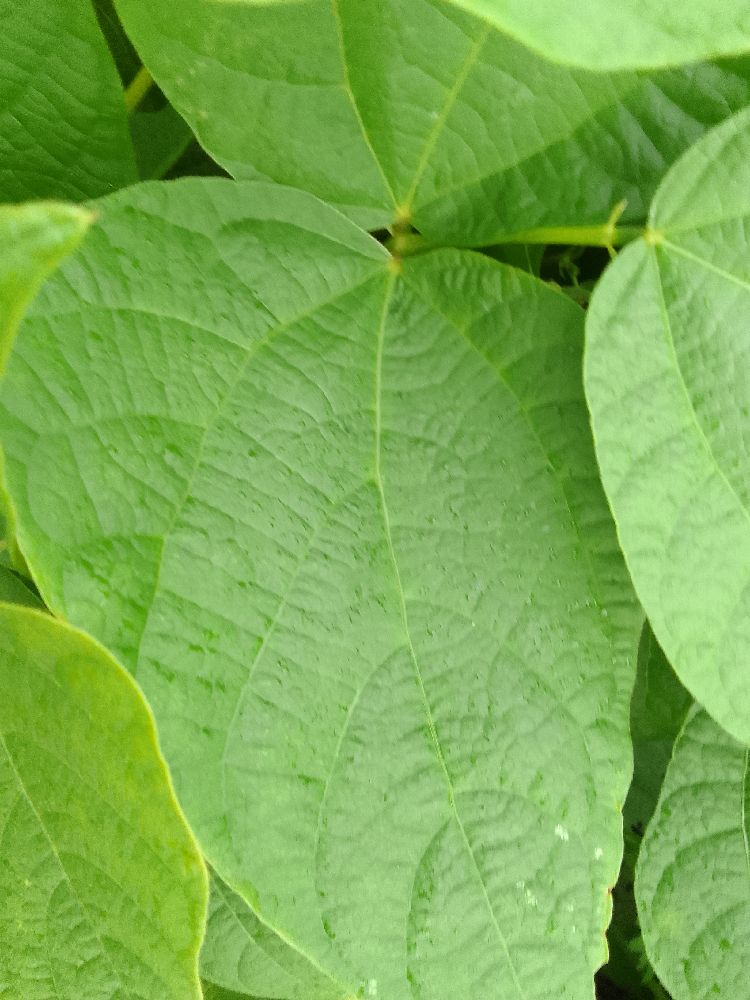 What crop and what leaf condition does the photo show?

common bean, healthy
